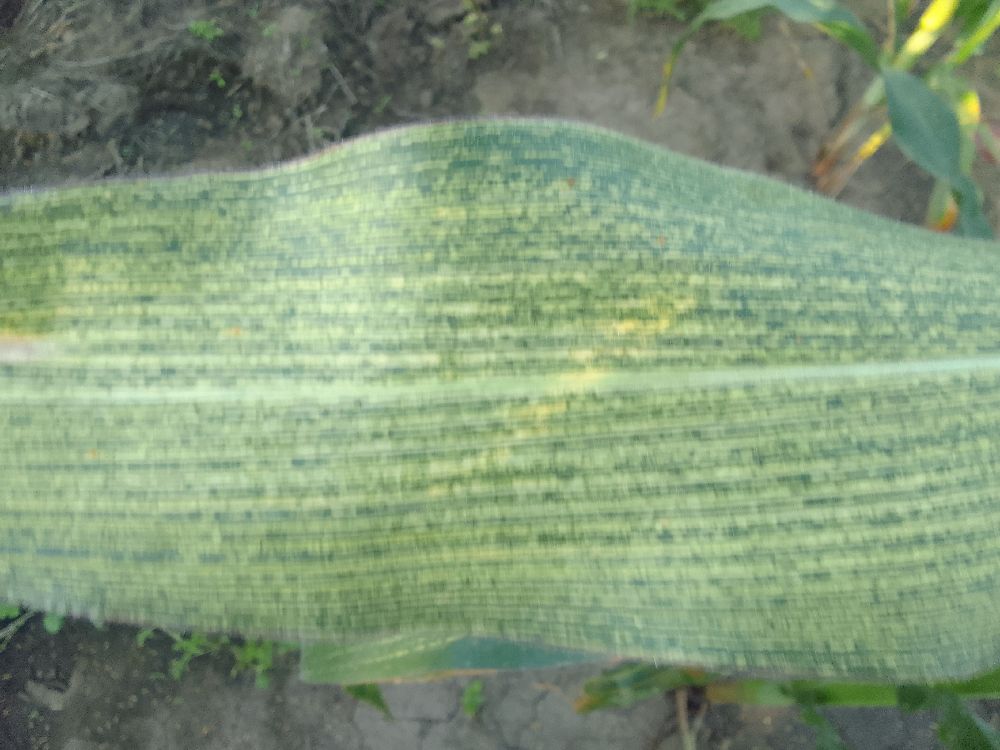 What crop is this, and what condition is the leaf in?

maize, maize streak virus
